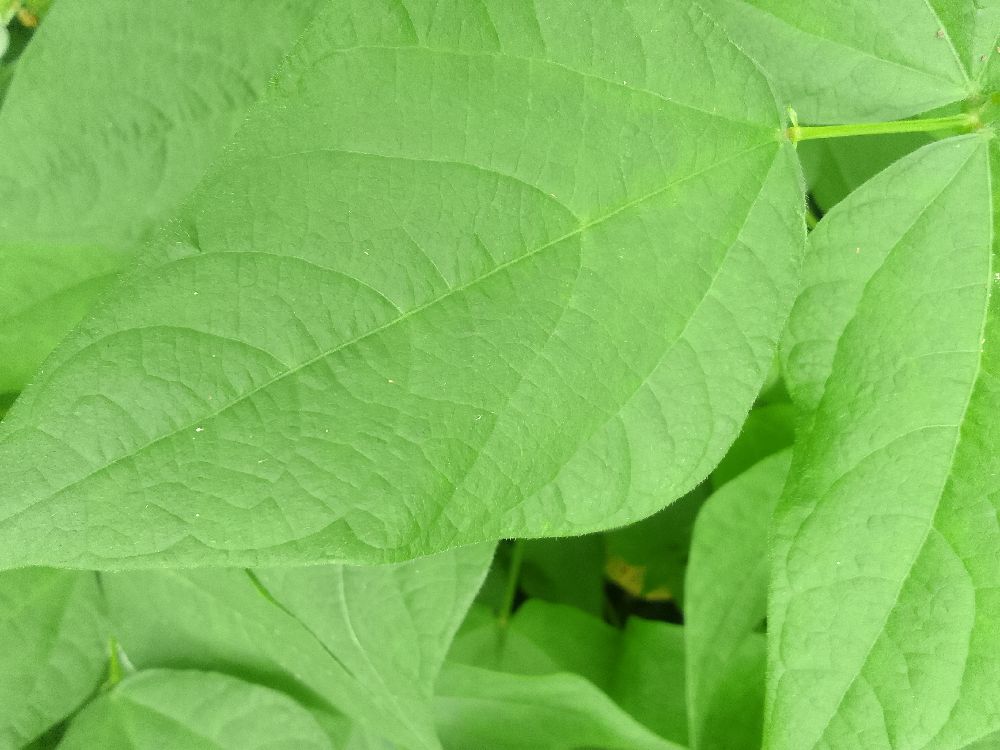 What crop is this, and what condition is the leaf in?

common bean, healthy
